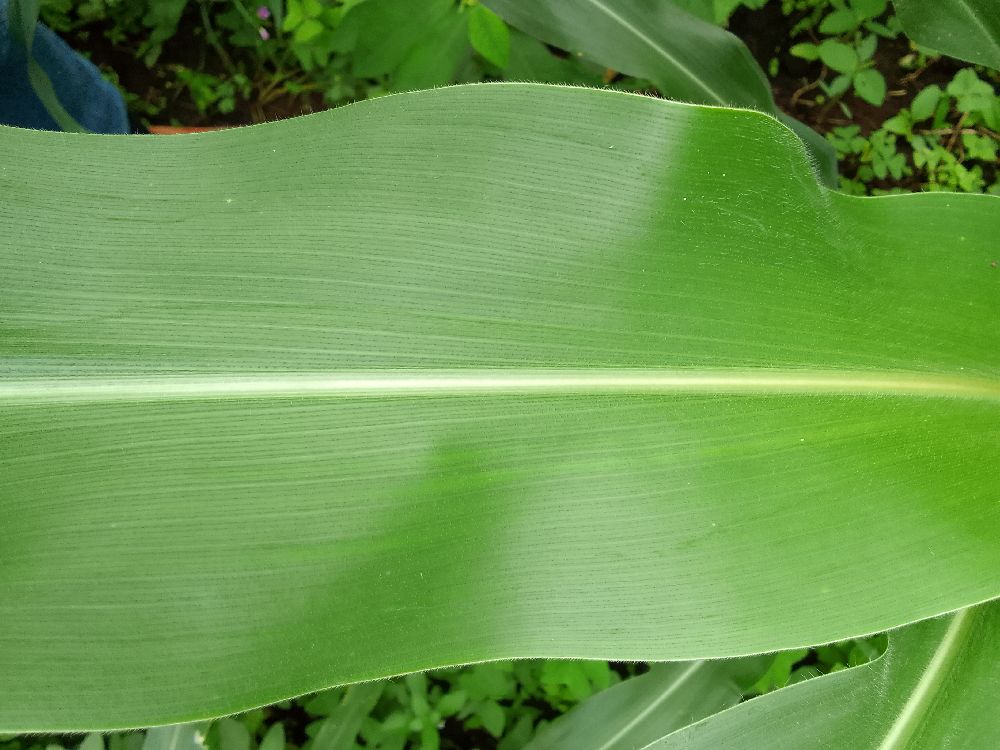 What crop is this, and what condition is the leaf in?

maize, healthy
